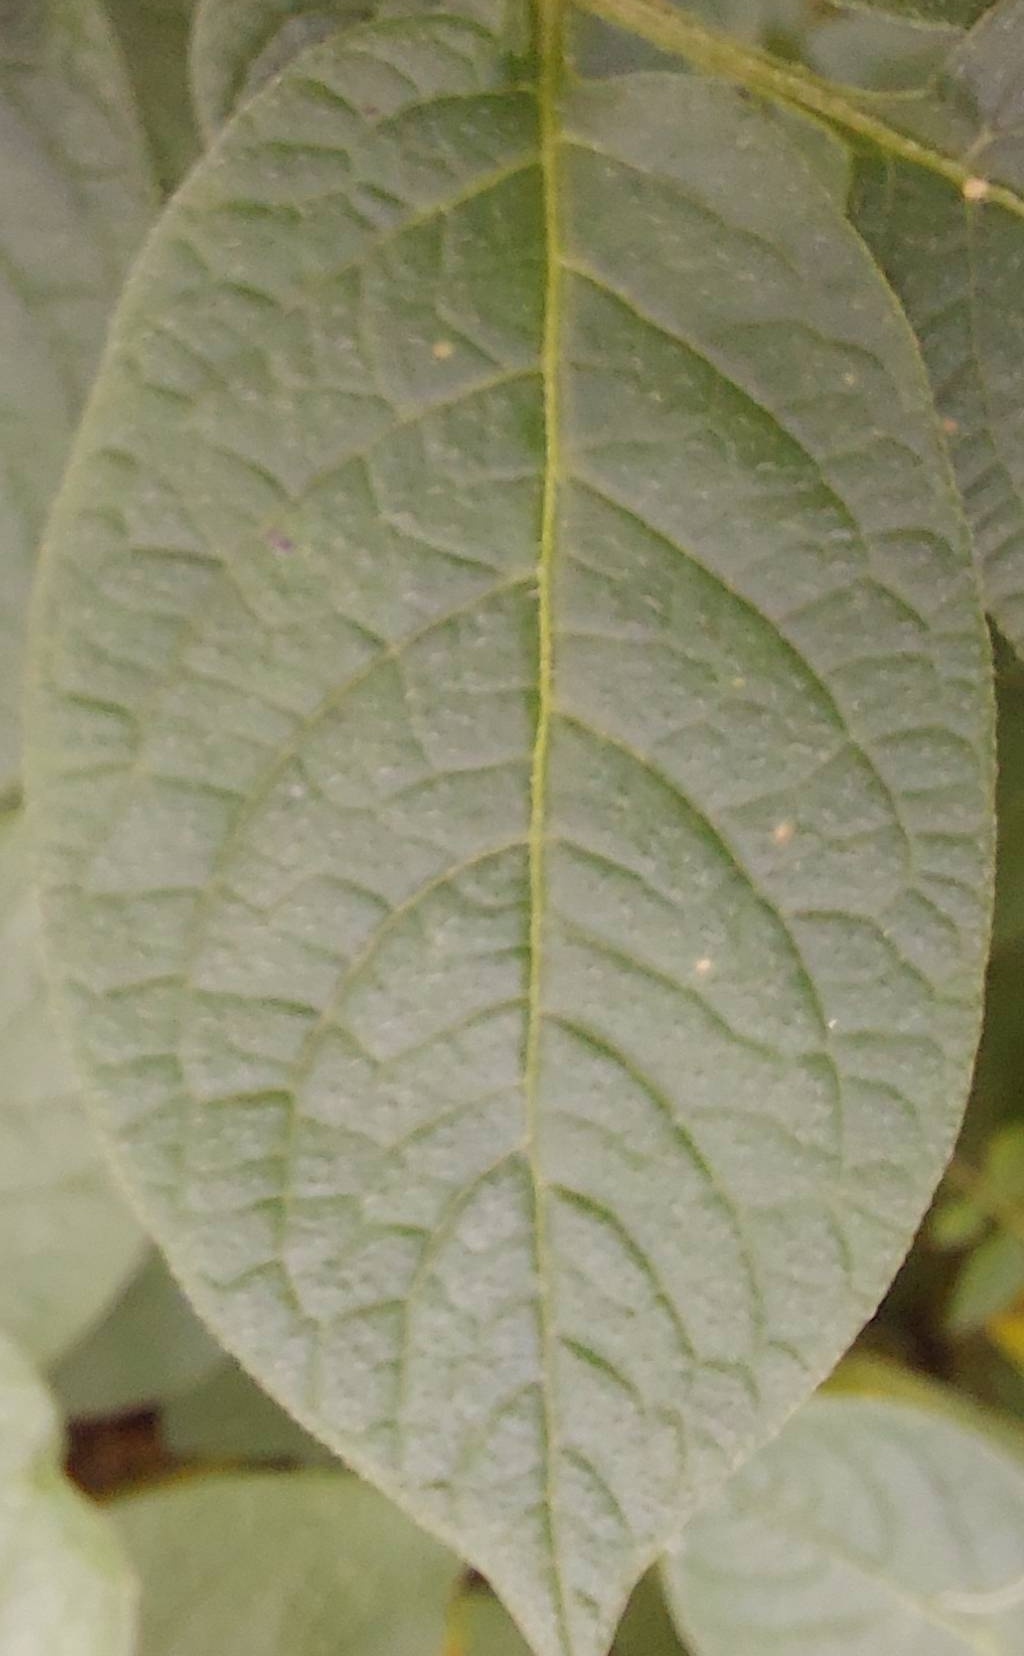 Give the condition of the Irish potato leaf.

healthy
